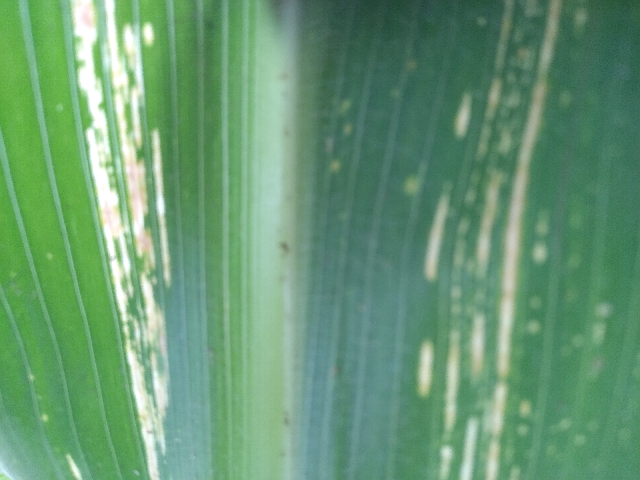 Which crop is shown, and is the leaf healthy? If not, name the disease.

maize, maize streak virus
